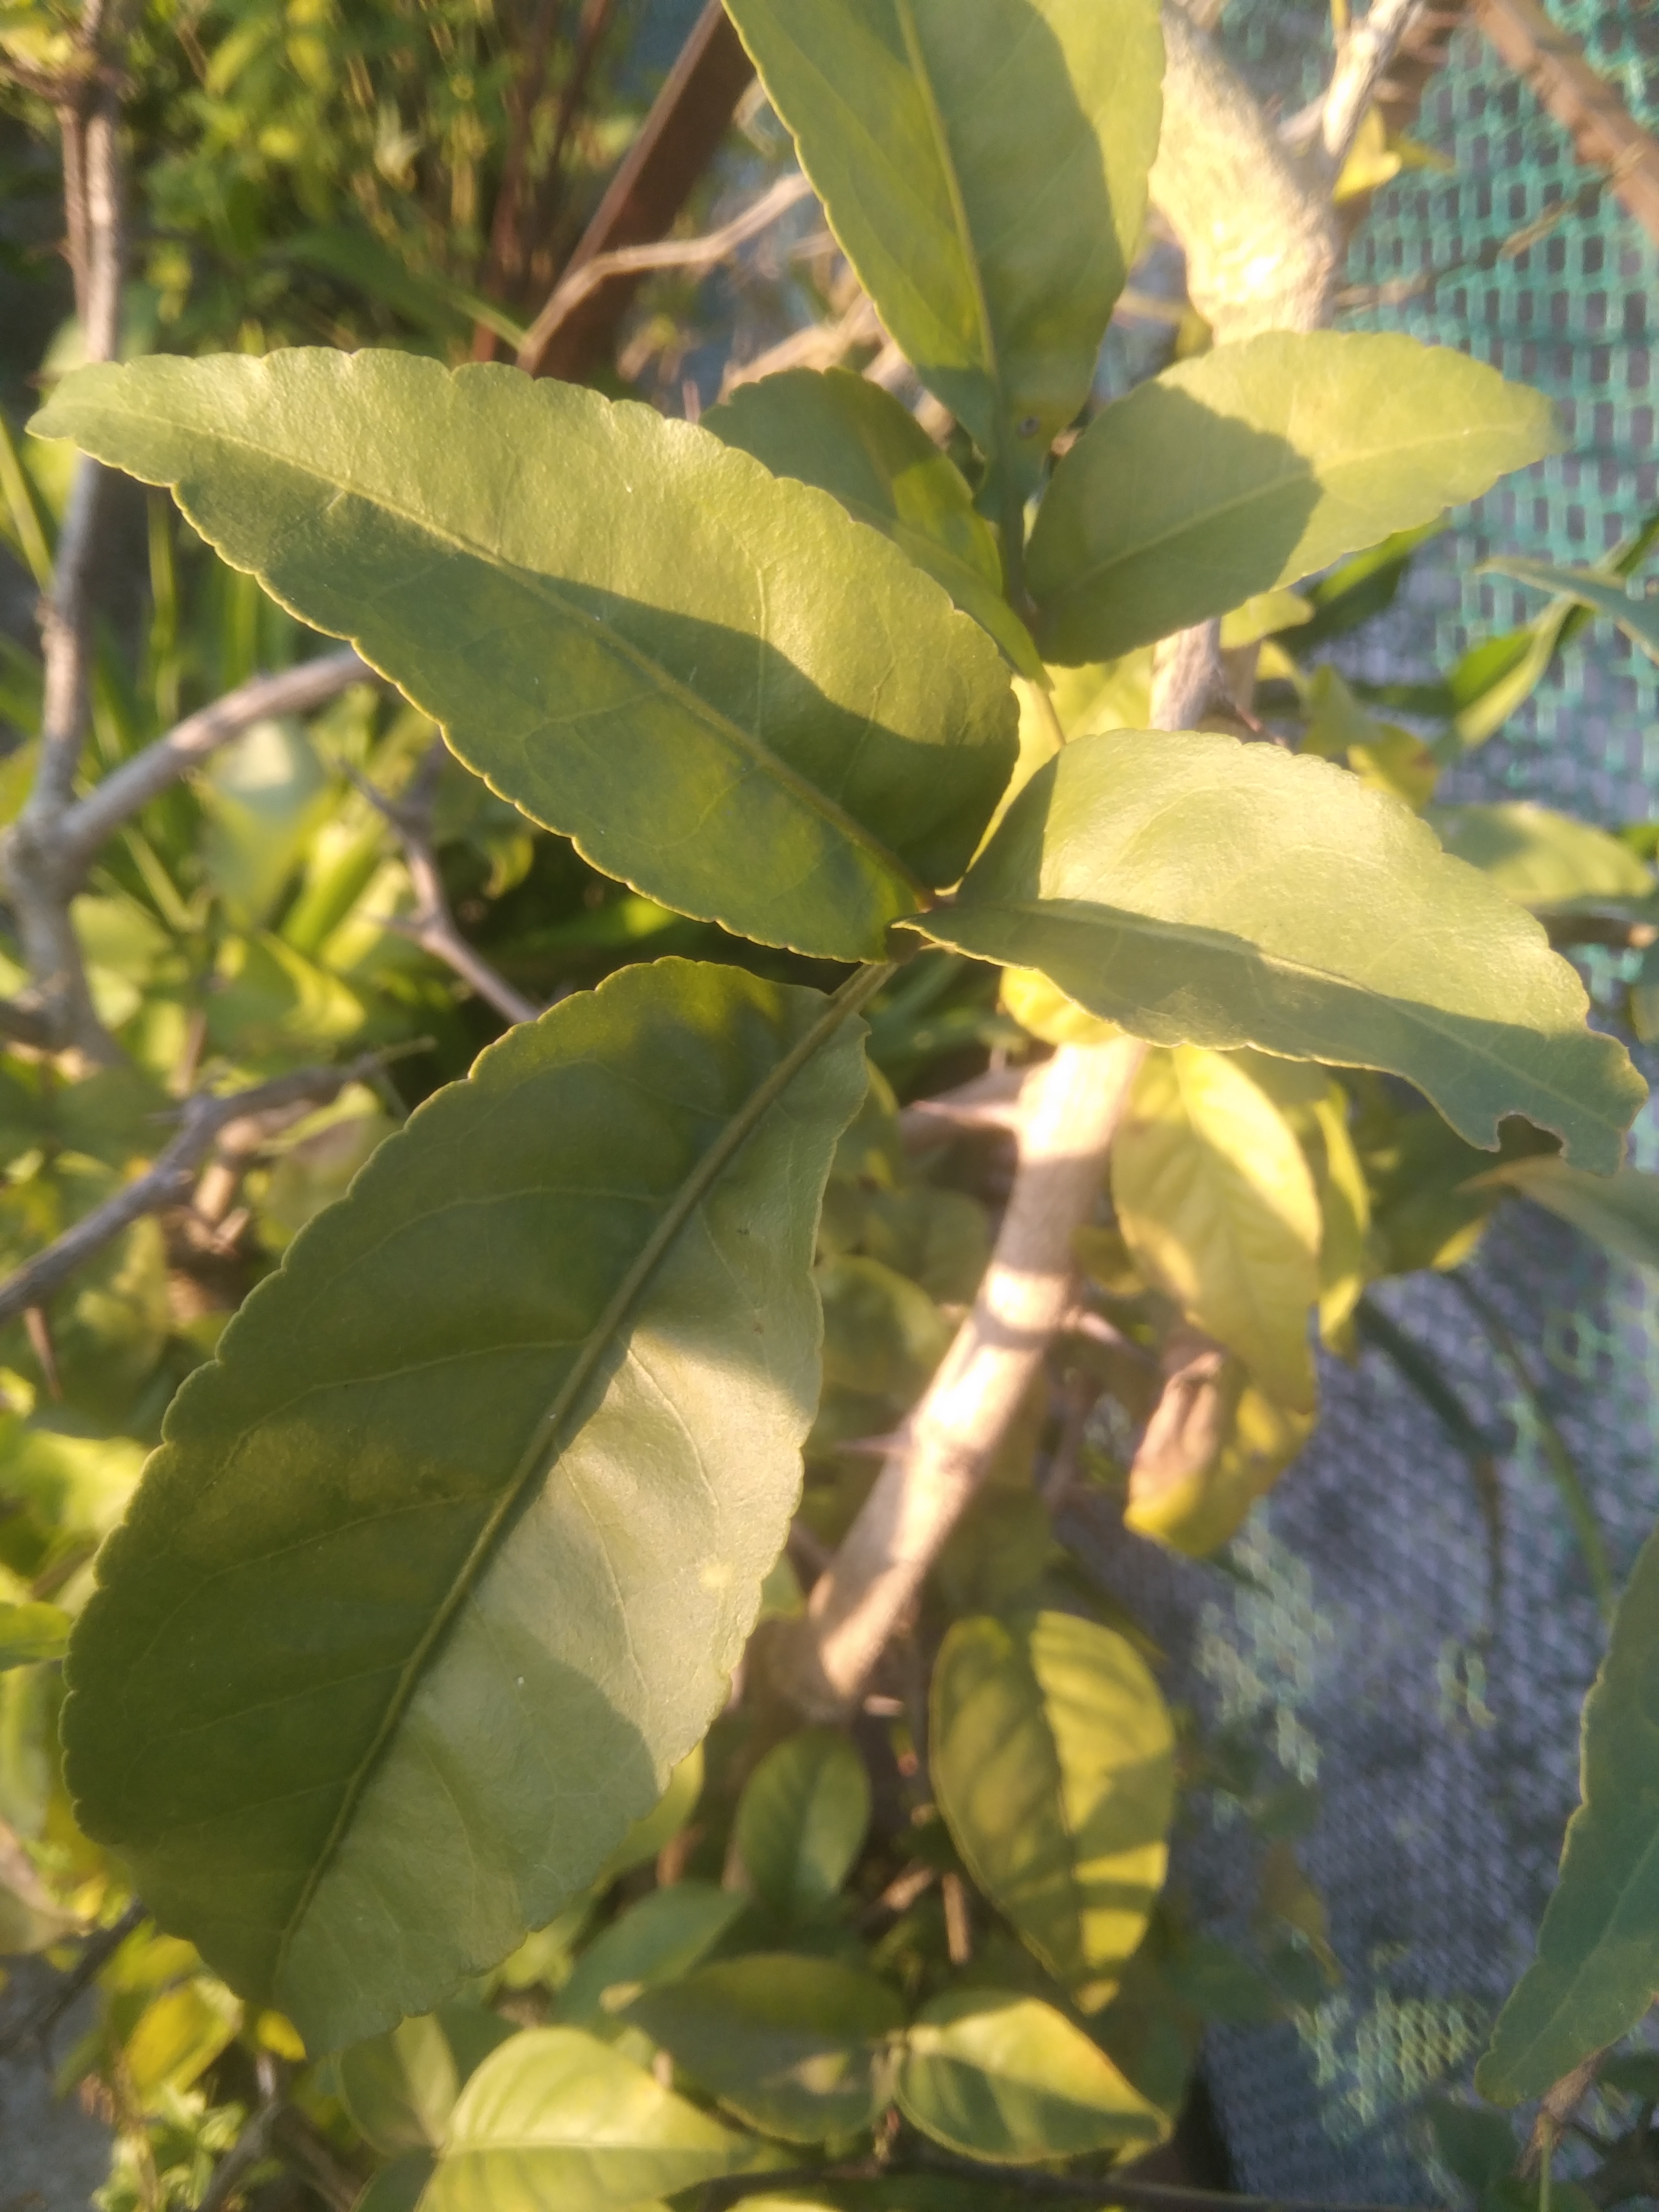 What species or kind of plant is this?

wood apple
